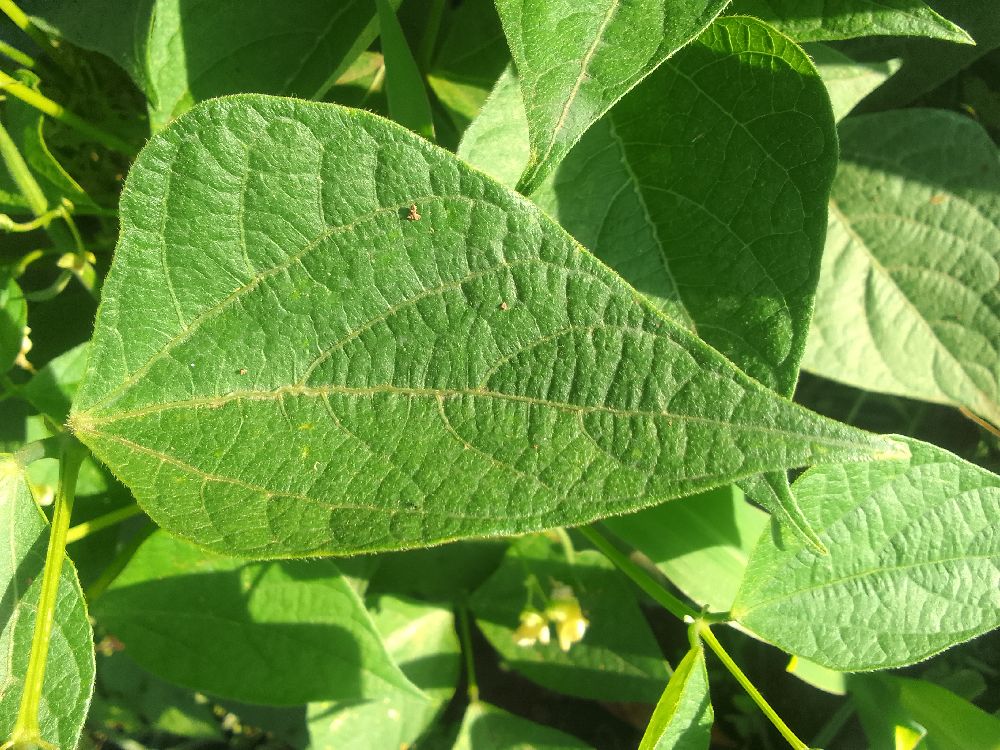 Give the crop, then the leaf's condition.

common bean, healthy
